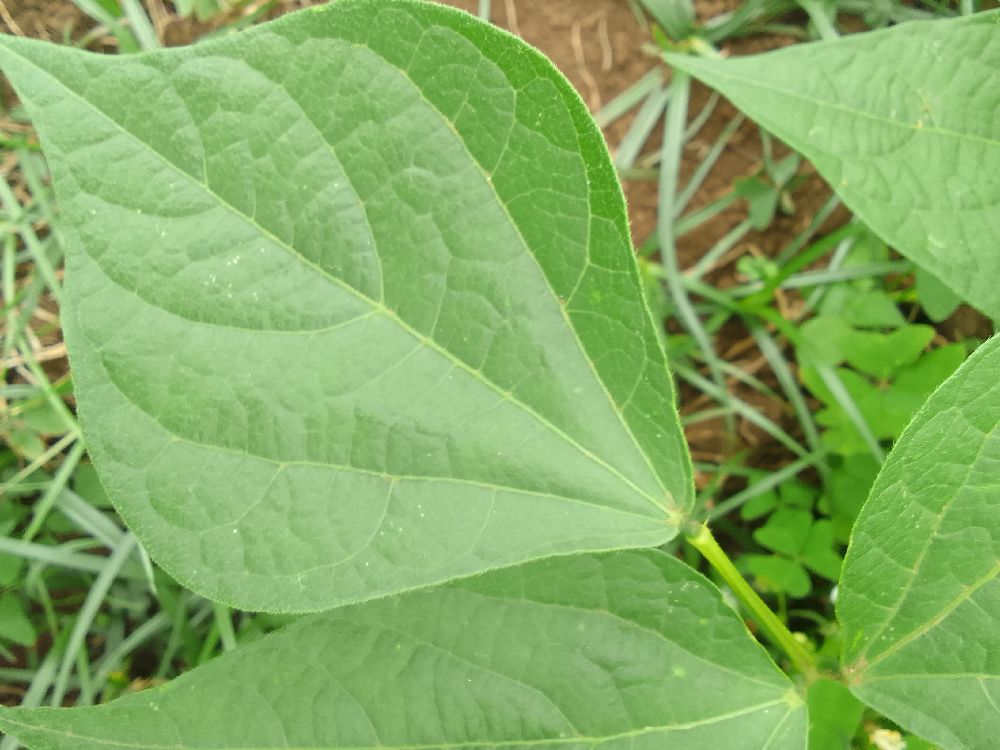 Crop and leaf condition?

common bean, healthy
